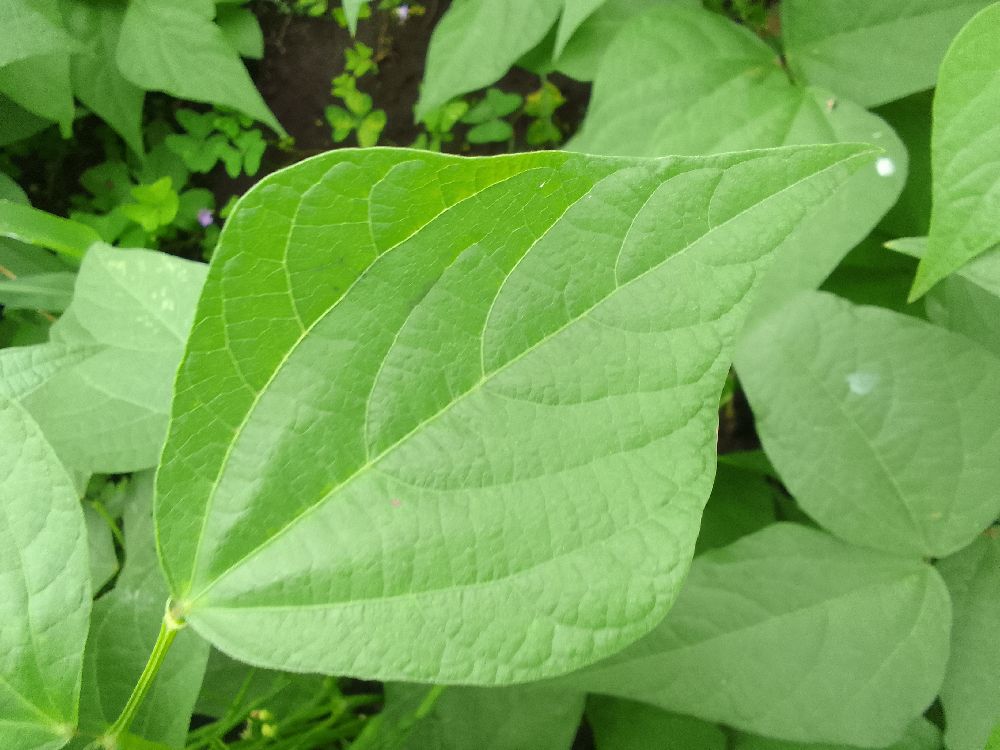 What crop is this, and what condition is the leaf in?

common bean, healthy
